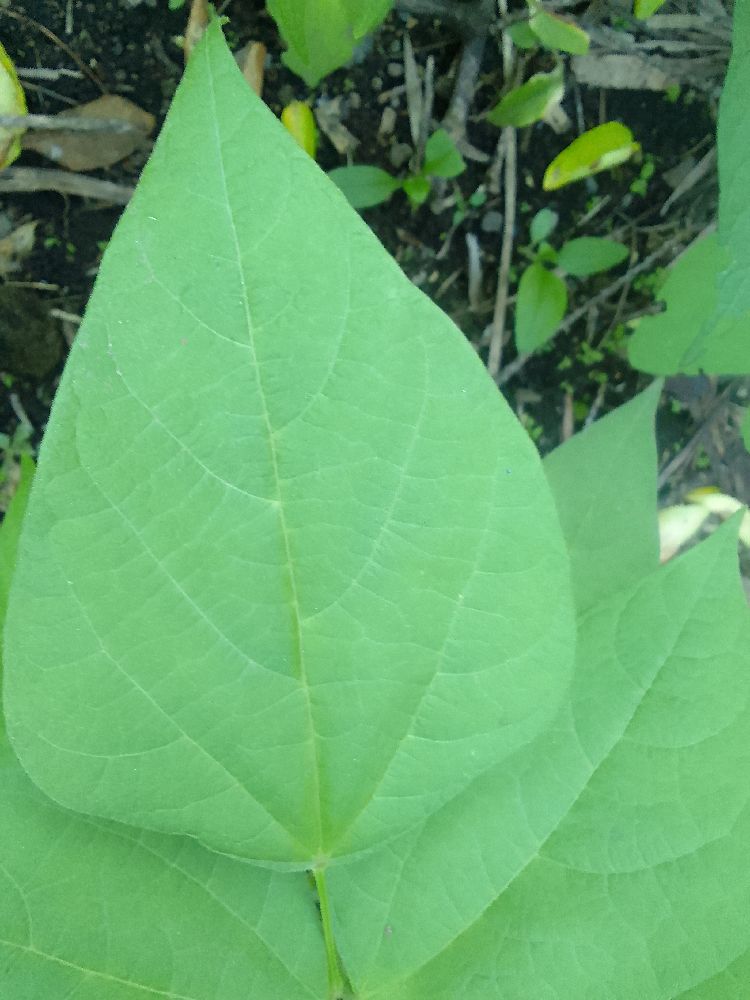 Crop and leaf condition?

common bean, healthy
